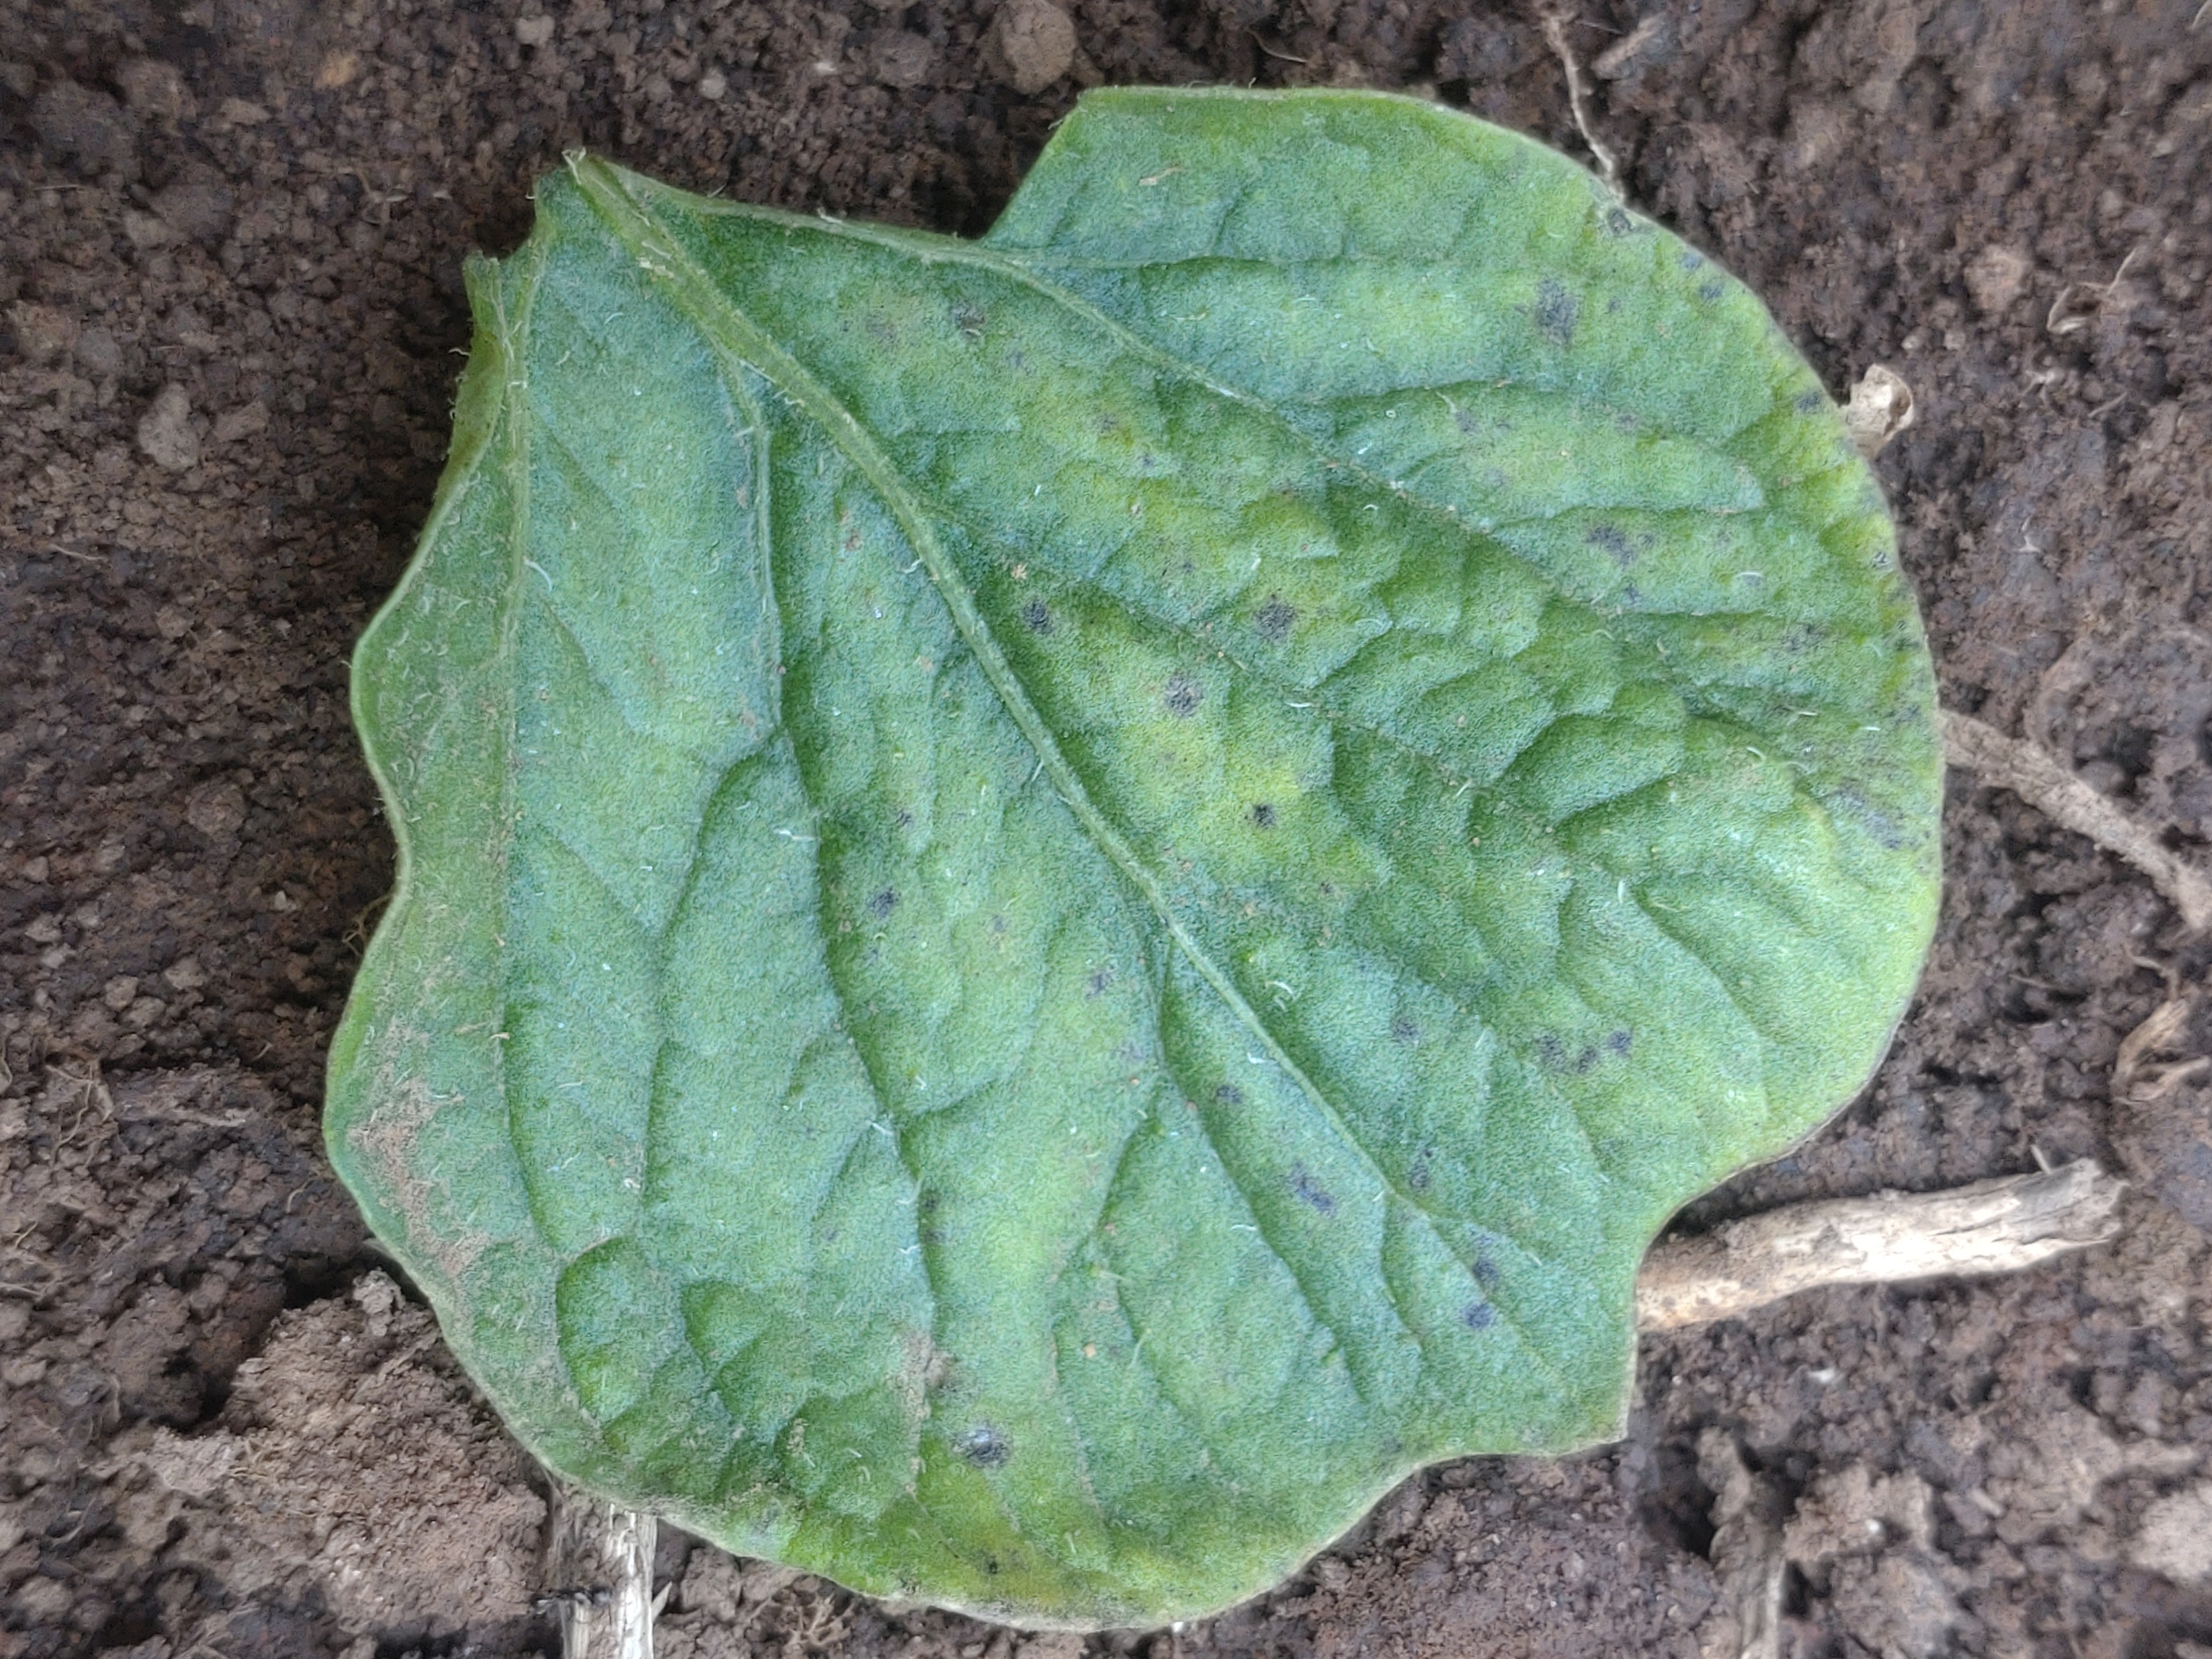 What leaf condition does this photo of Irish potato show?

late blight
